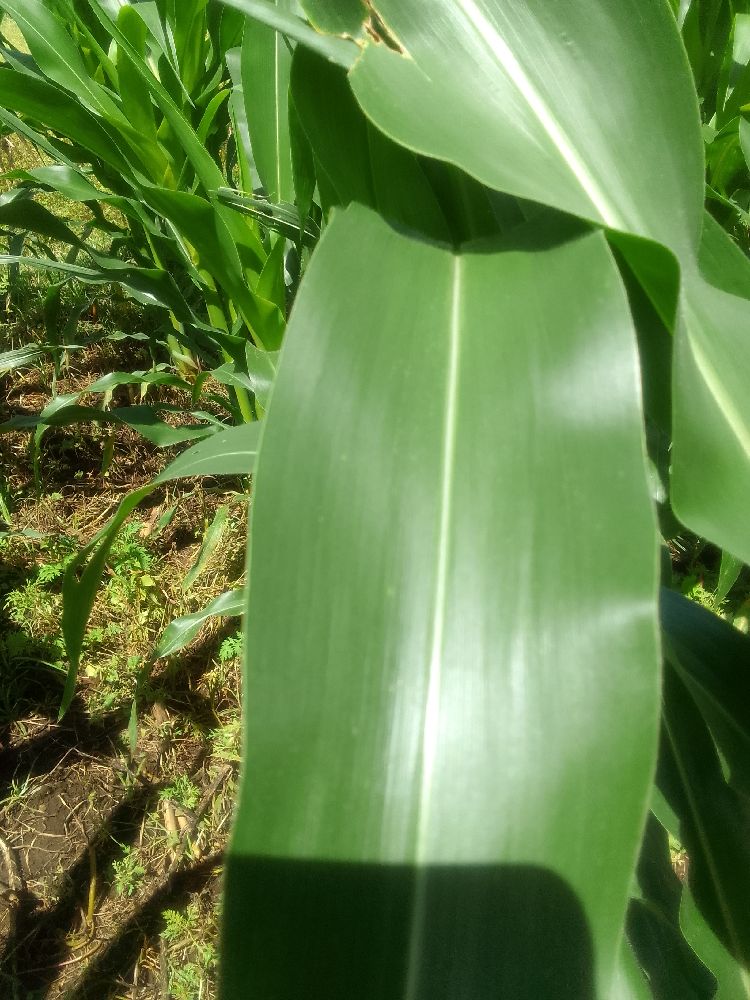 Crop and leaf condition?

maize, healthy
